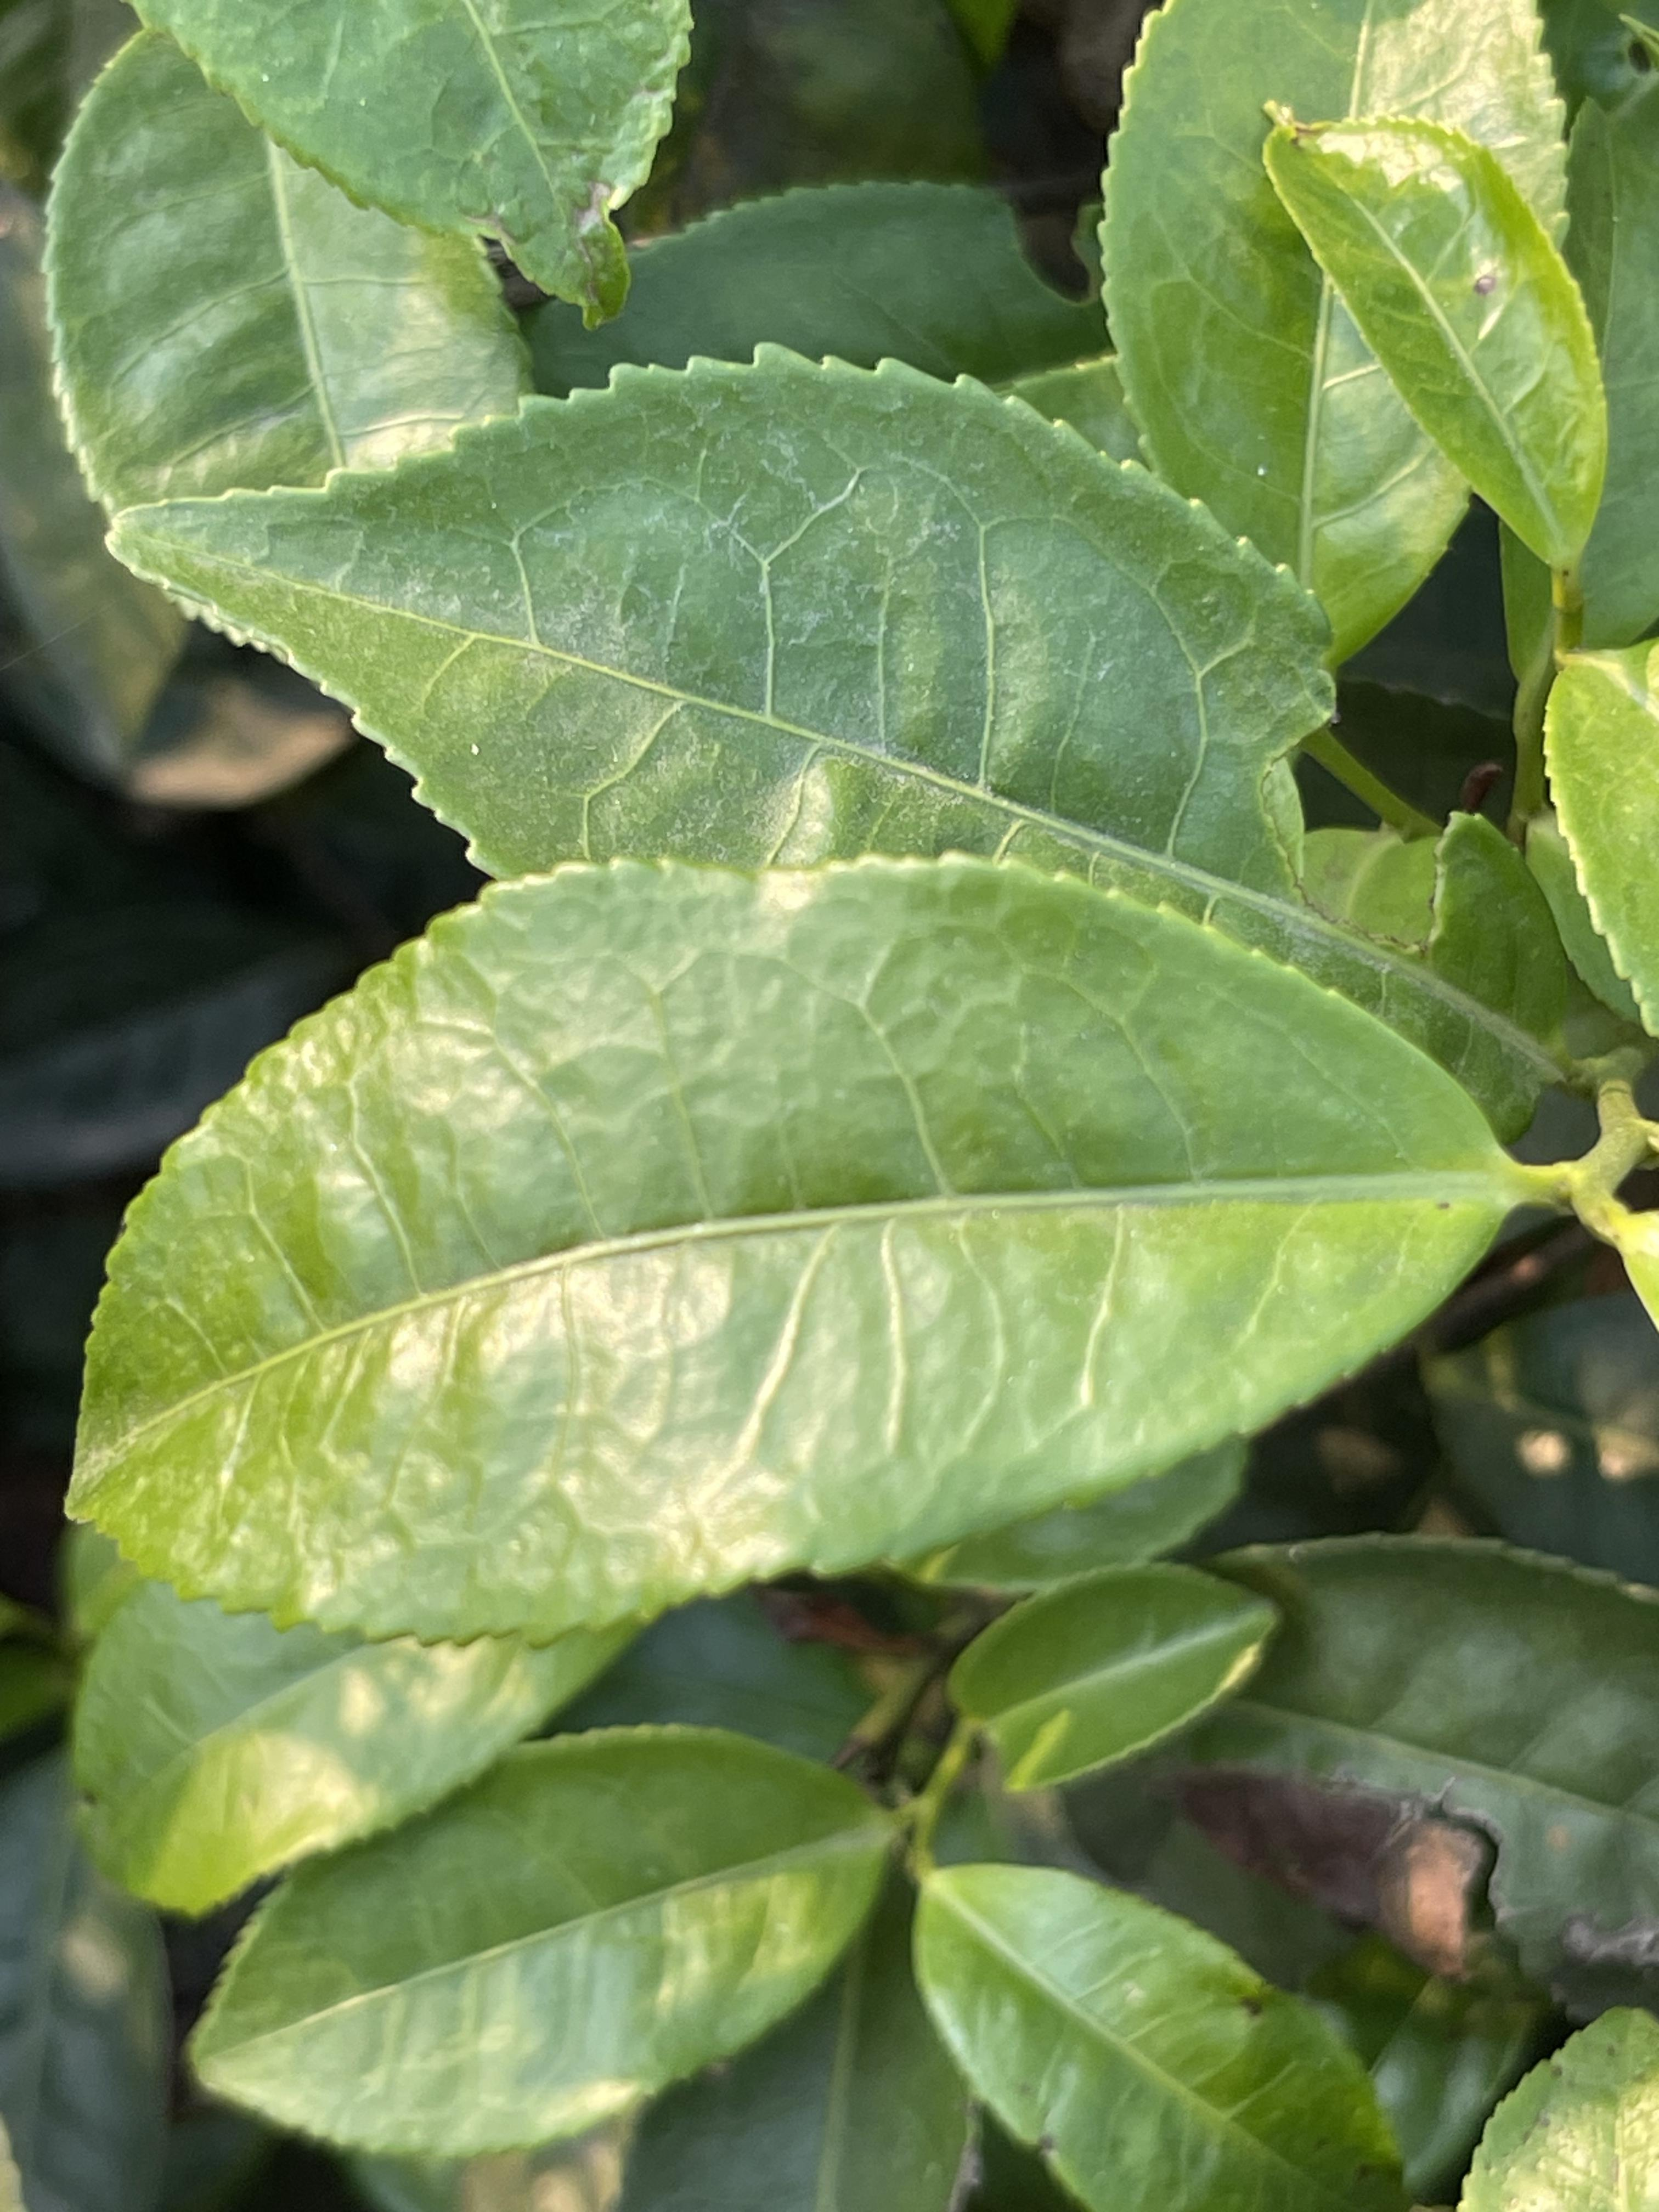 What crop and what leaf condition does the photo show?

tea, healthy leaf
